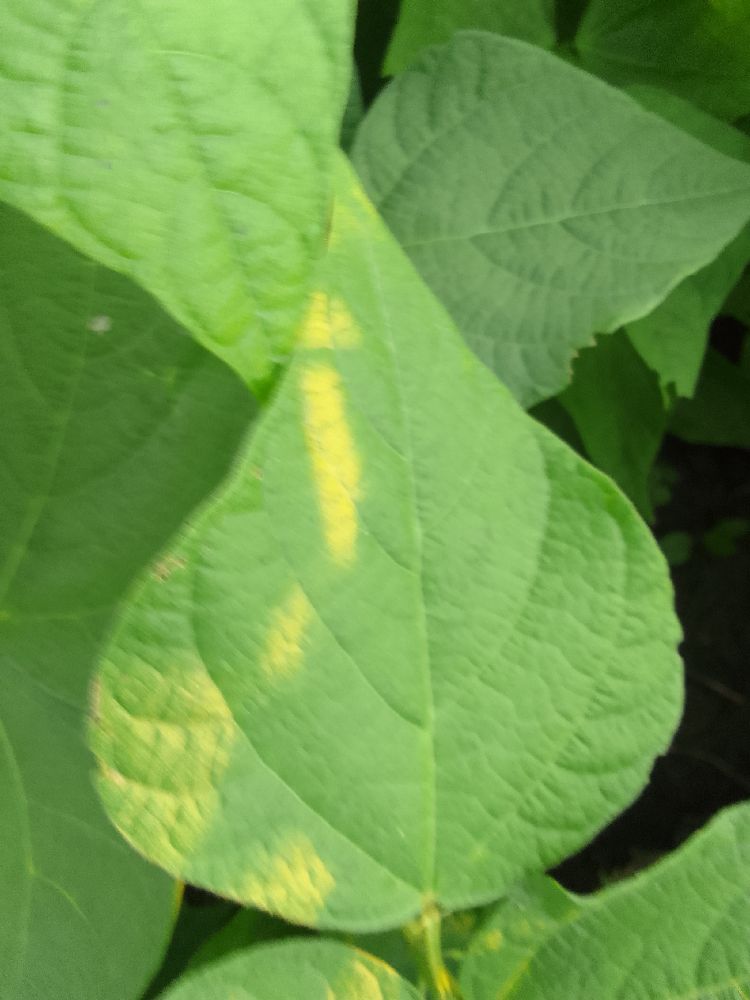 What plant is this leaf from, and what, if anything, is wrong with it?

common bean, healthy
